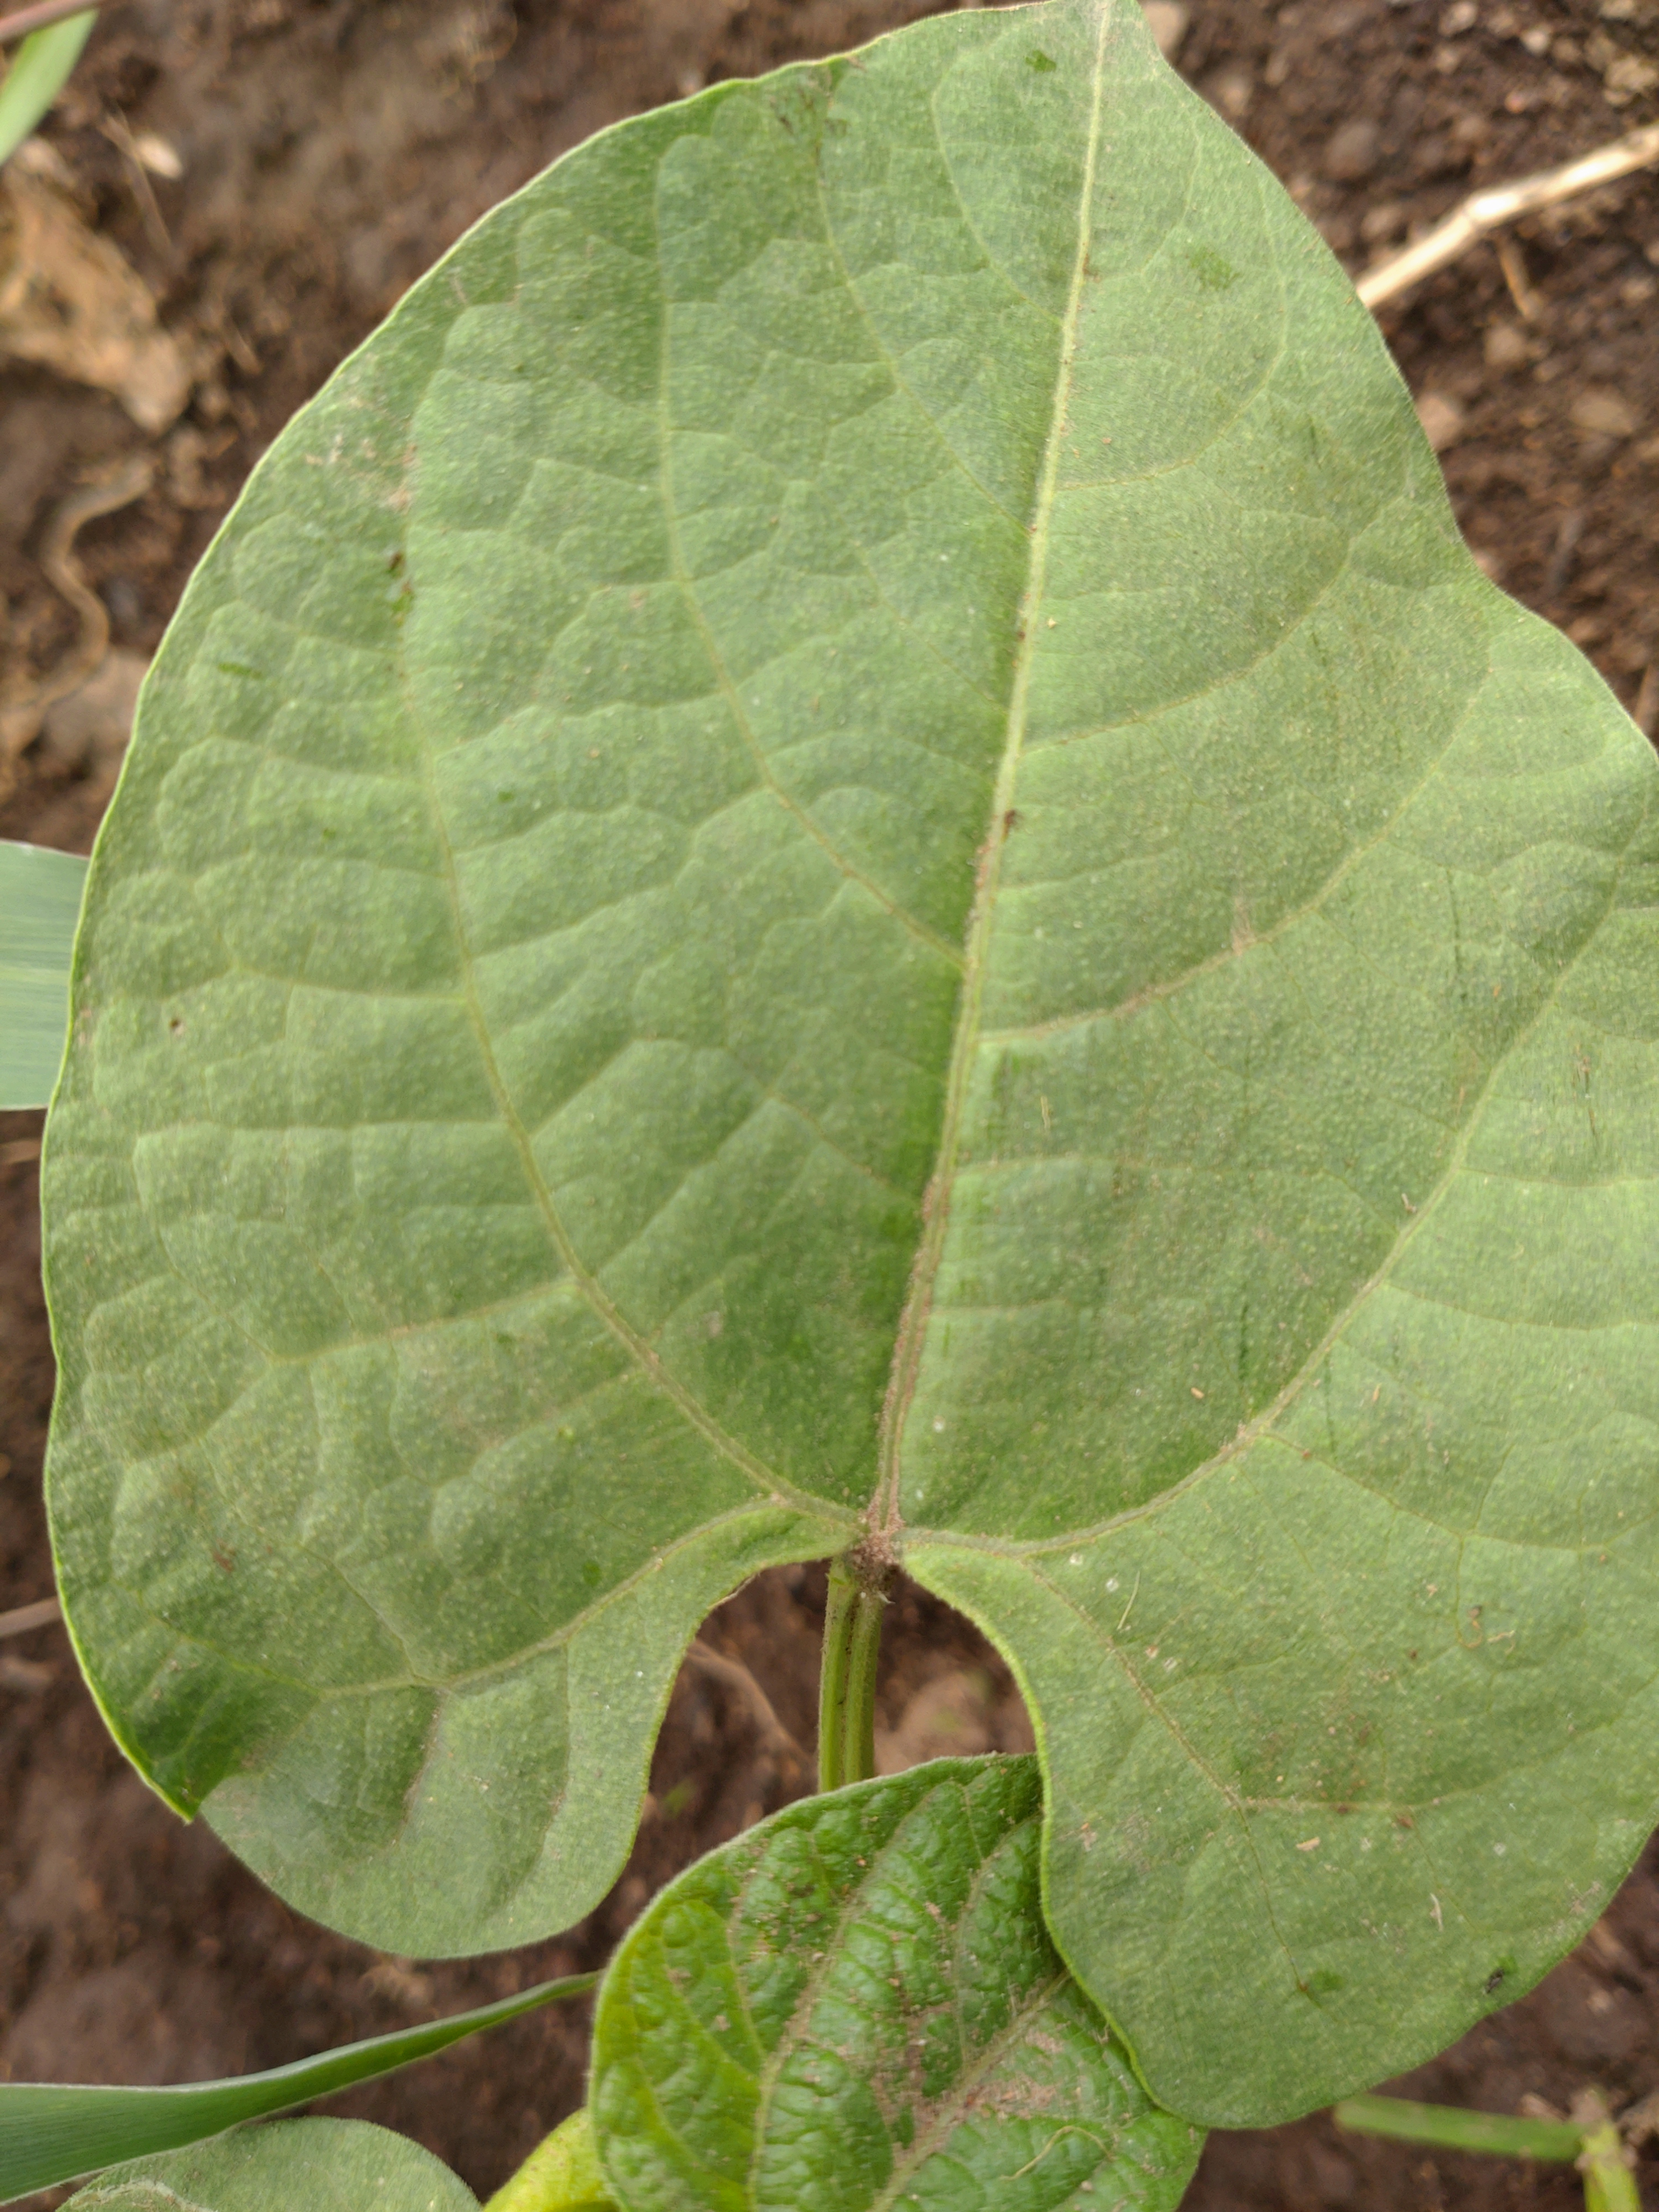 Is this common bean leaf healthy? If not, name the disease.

healthy
